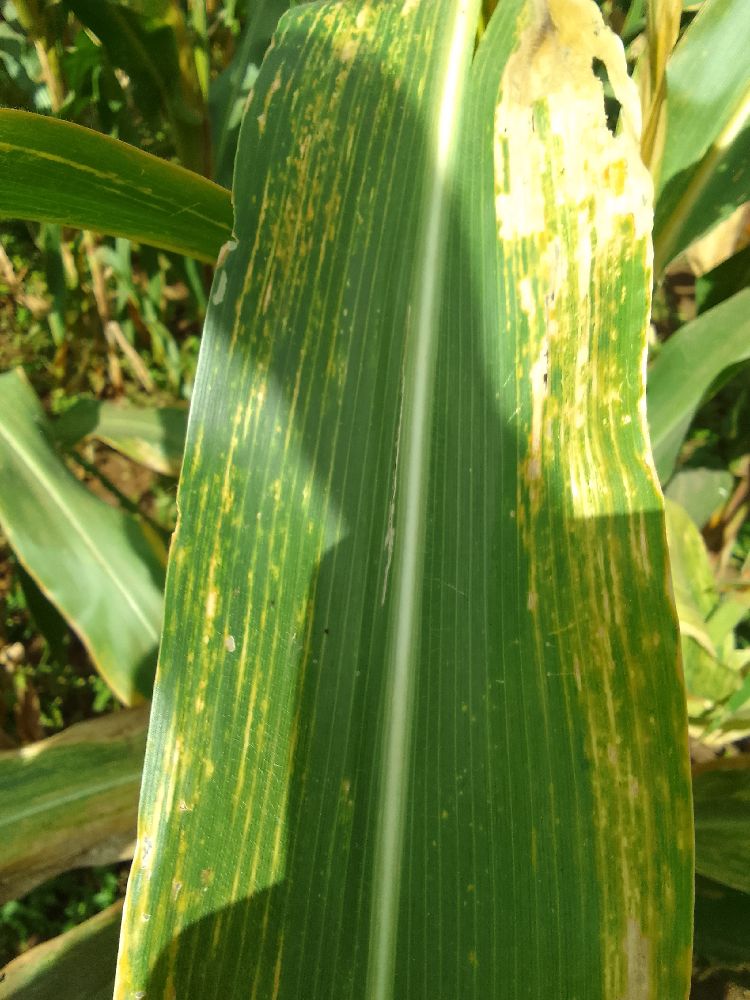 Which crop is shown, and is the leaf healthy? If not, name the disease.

maize, maize lethal necrosis
